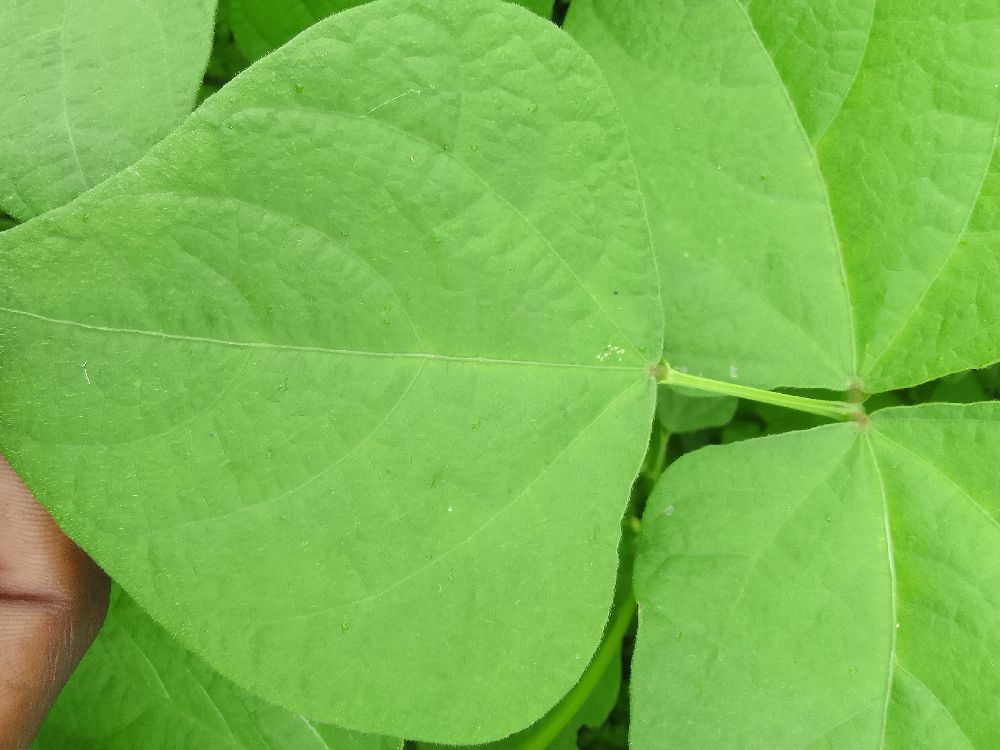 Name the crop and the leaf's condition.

common bean, healthy
